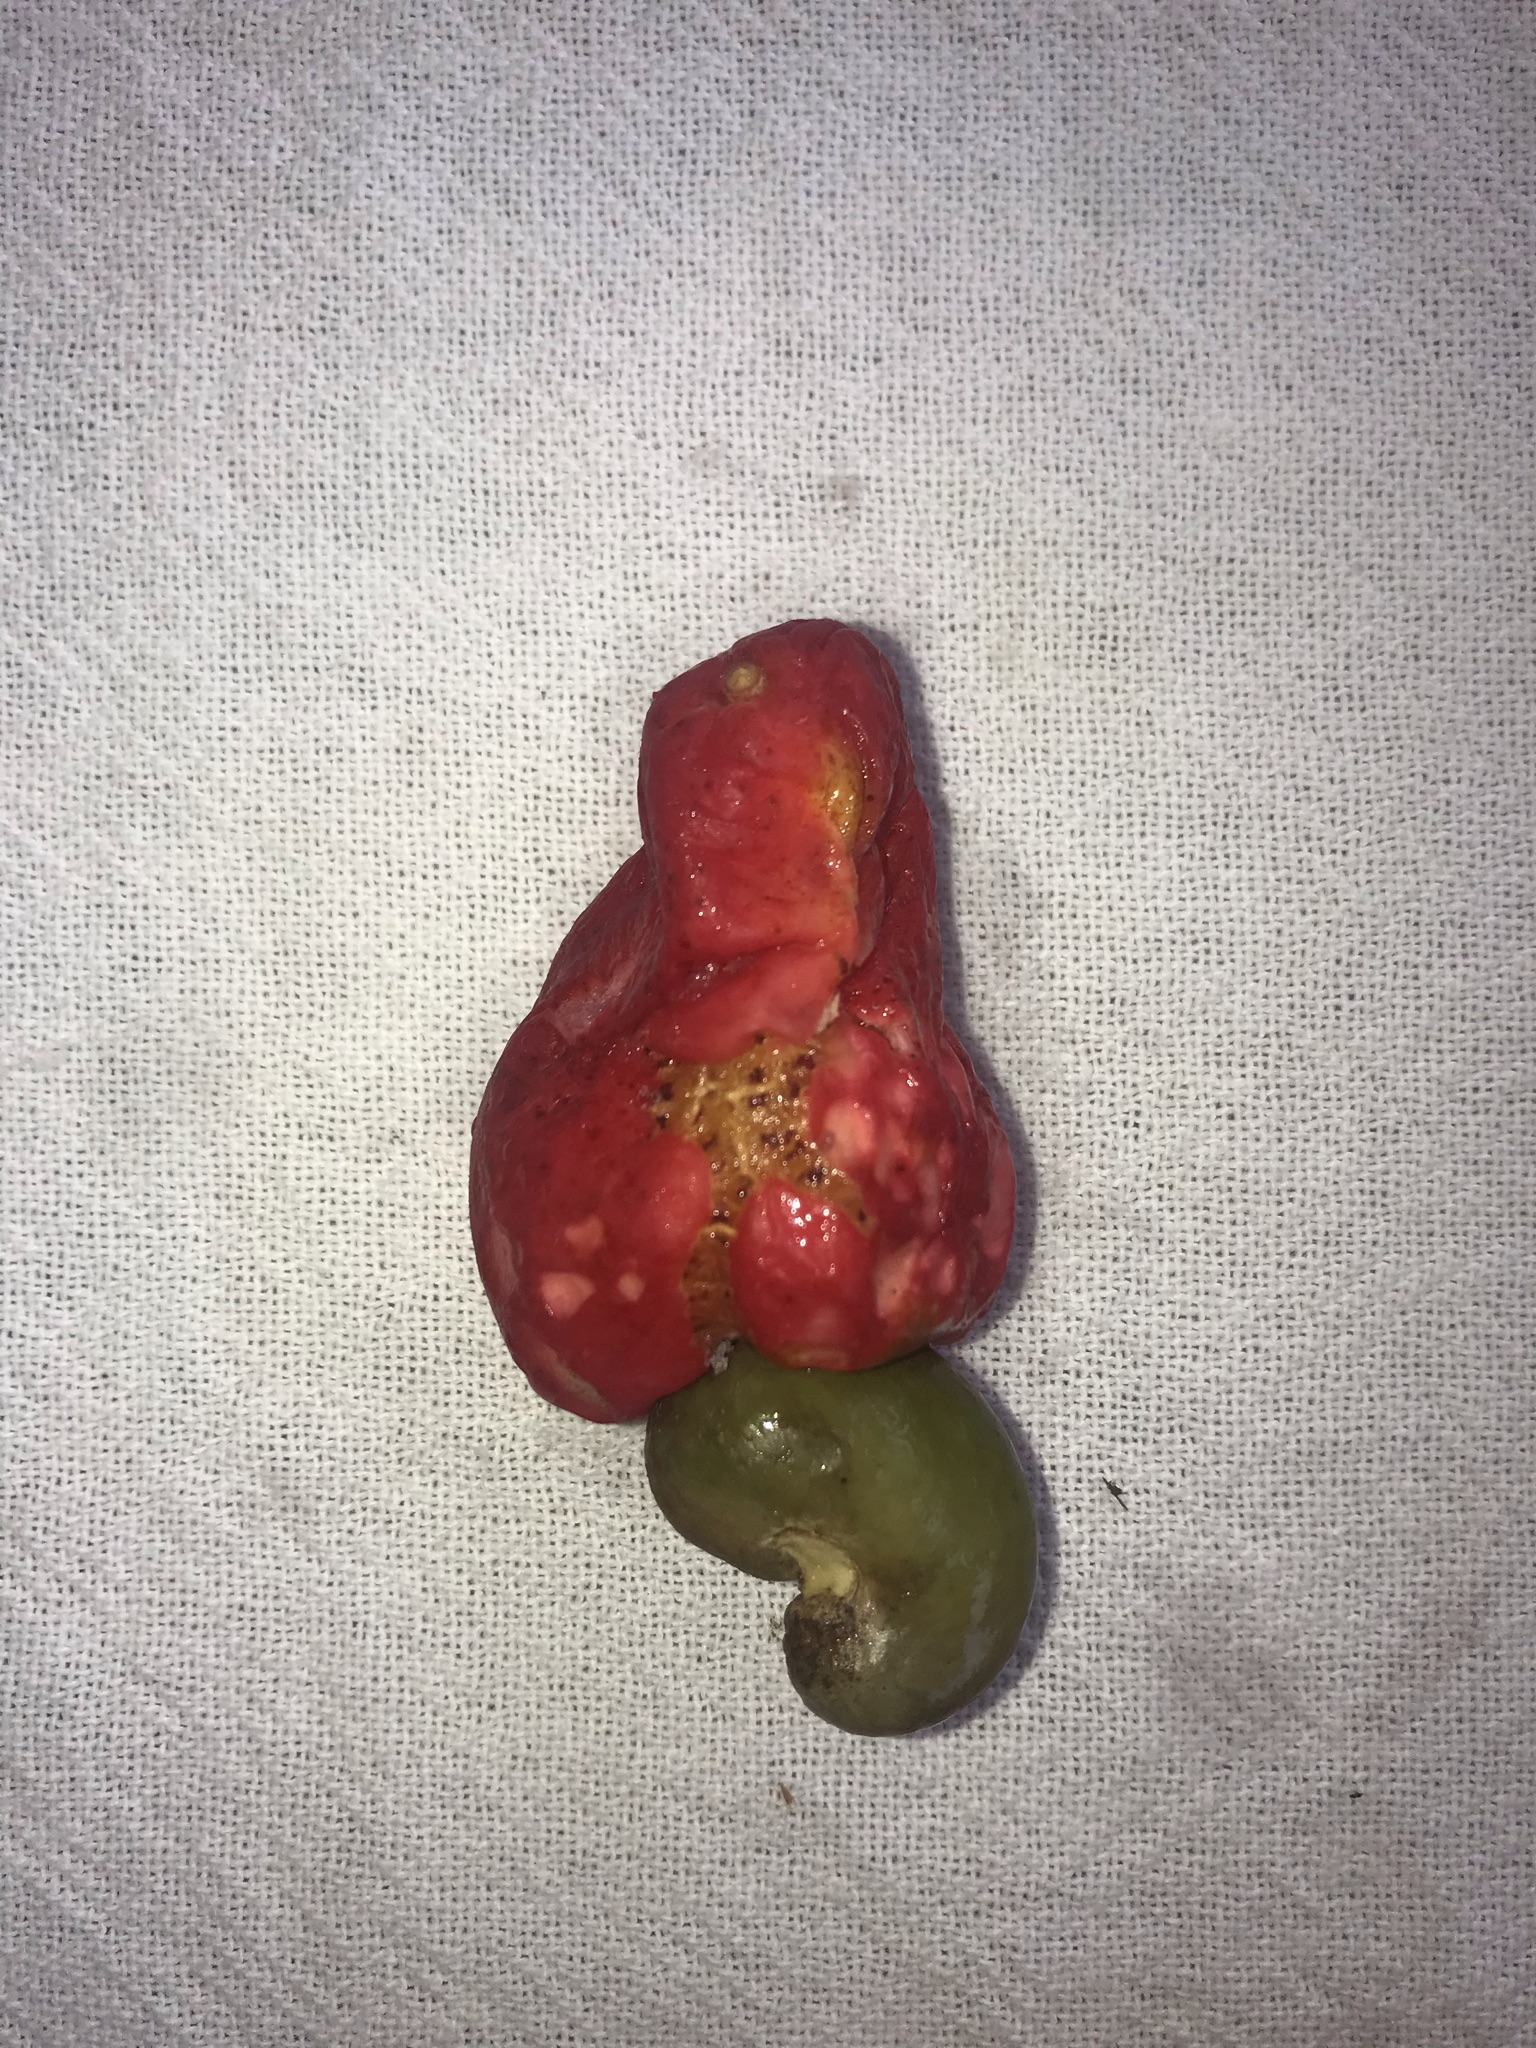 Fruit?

caju vermelho
